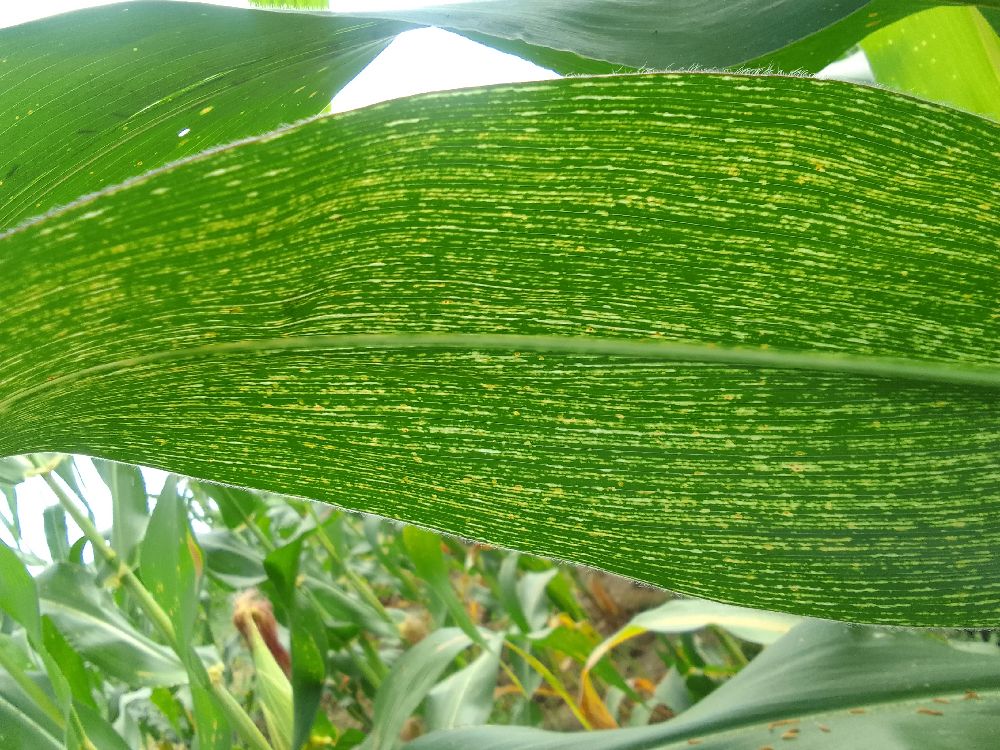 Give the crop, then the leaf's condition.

maize, maize streak virus
